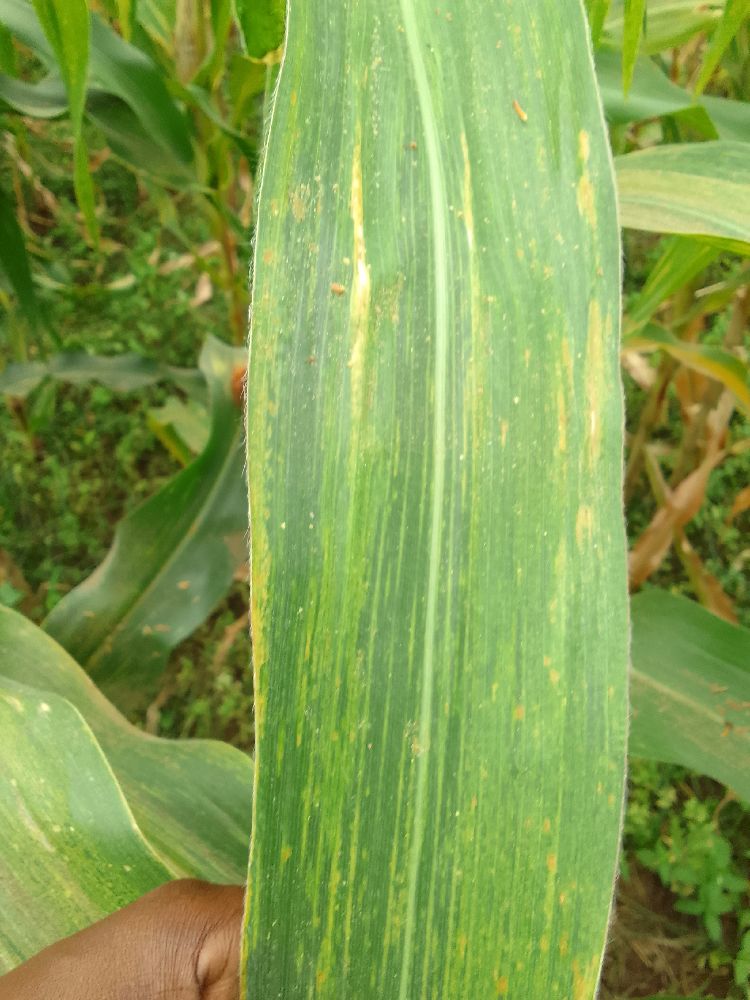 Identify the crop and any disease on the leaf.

maize, maize lethal necrosis
